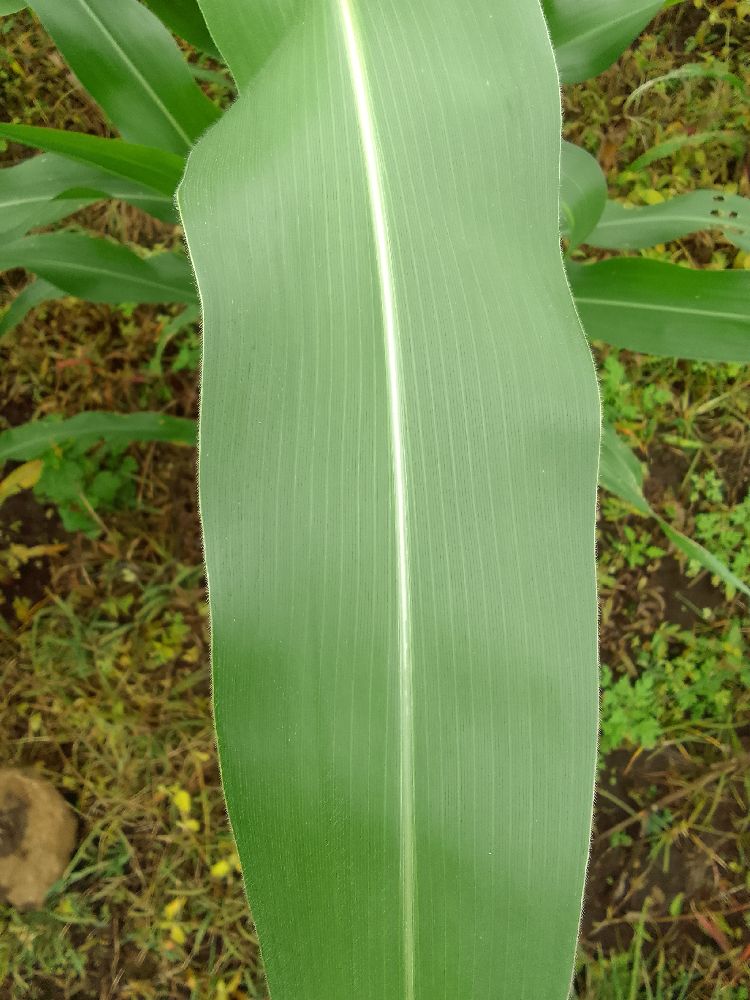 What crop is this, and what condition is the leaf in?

maize, healthy
